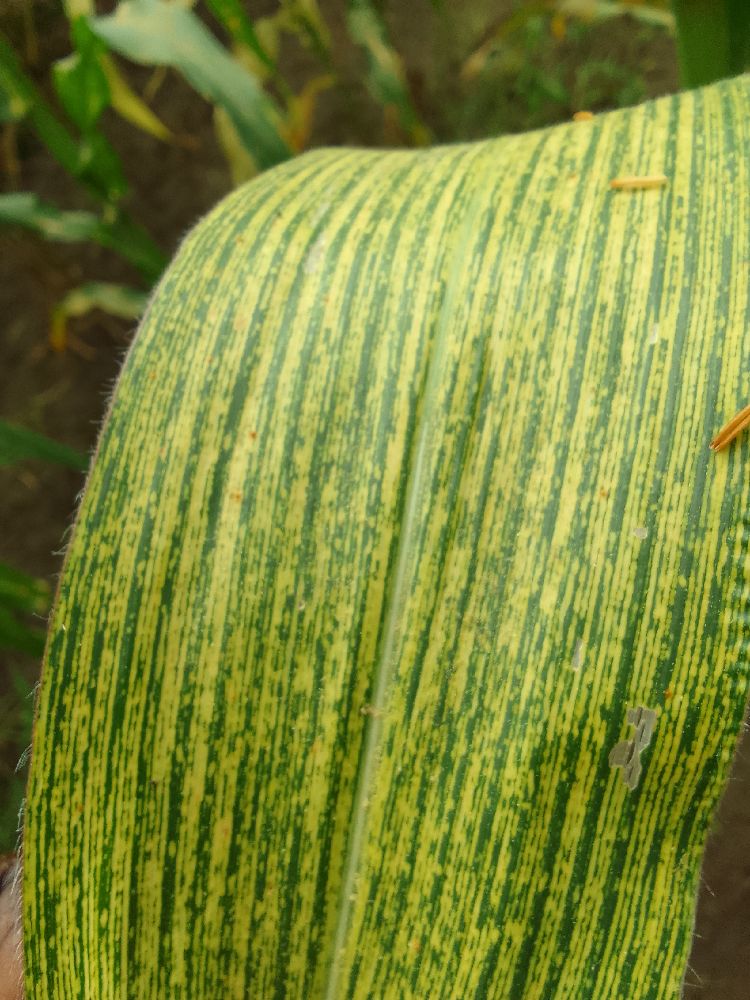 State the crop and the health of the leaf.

maize, maize streak virus
